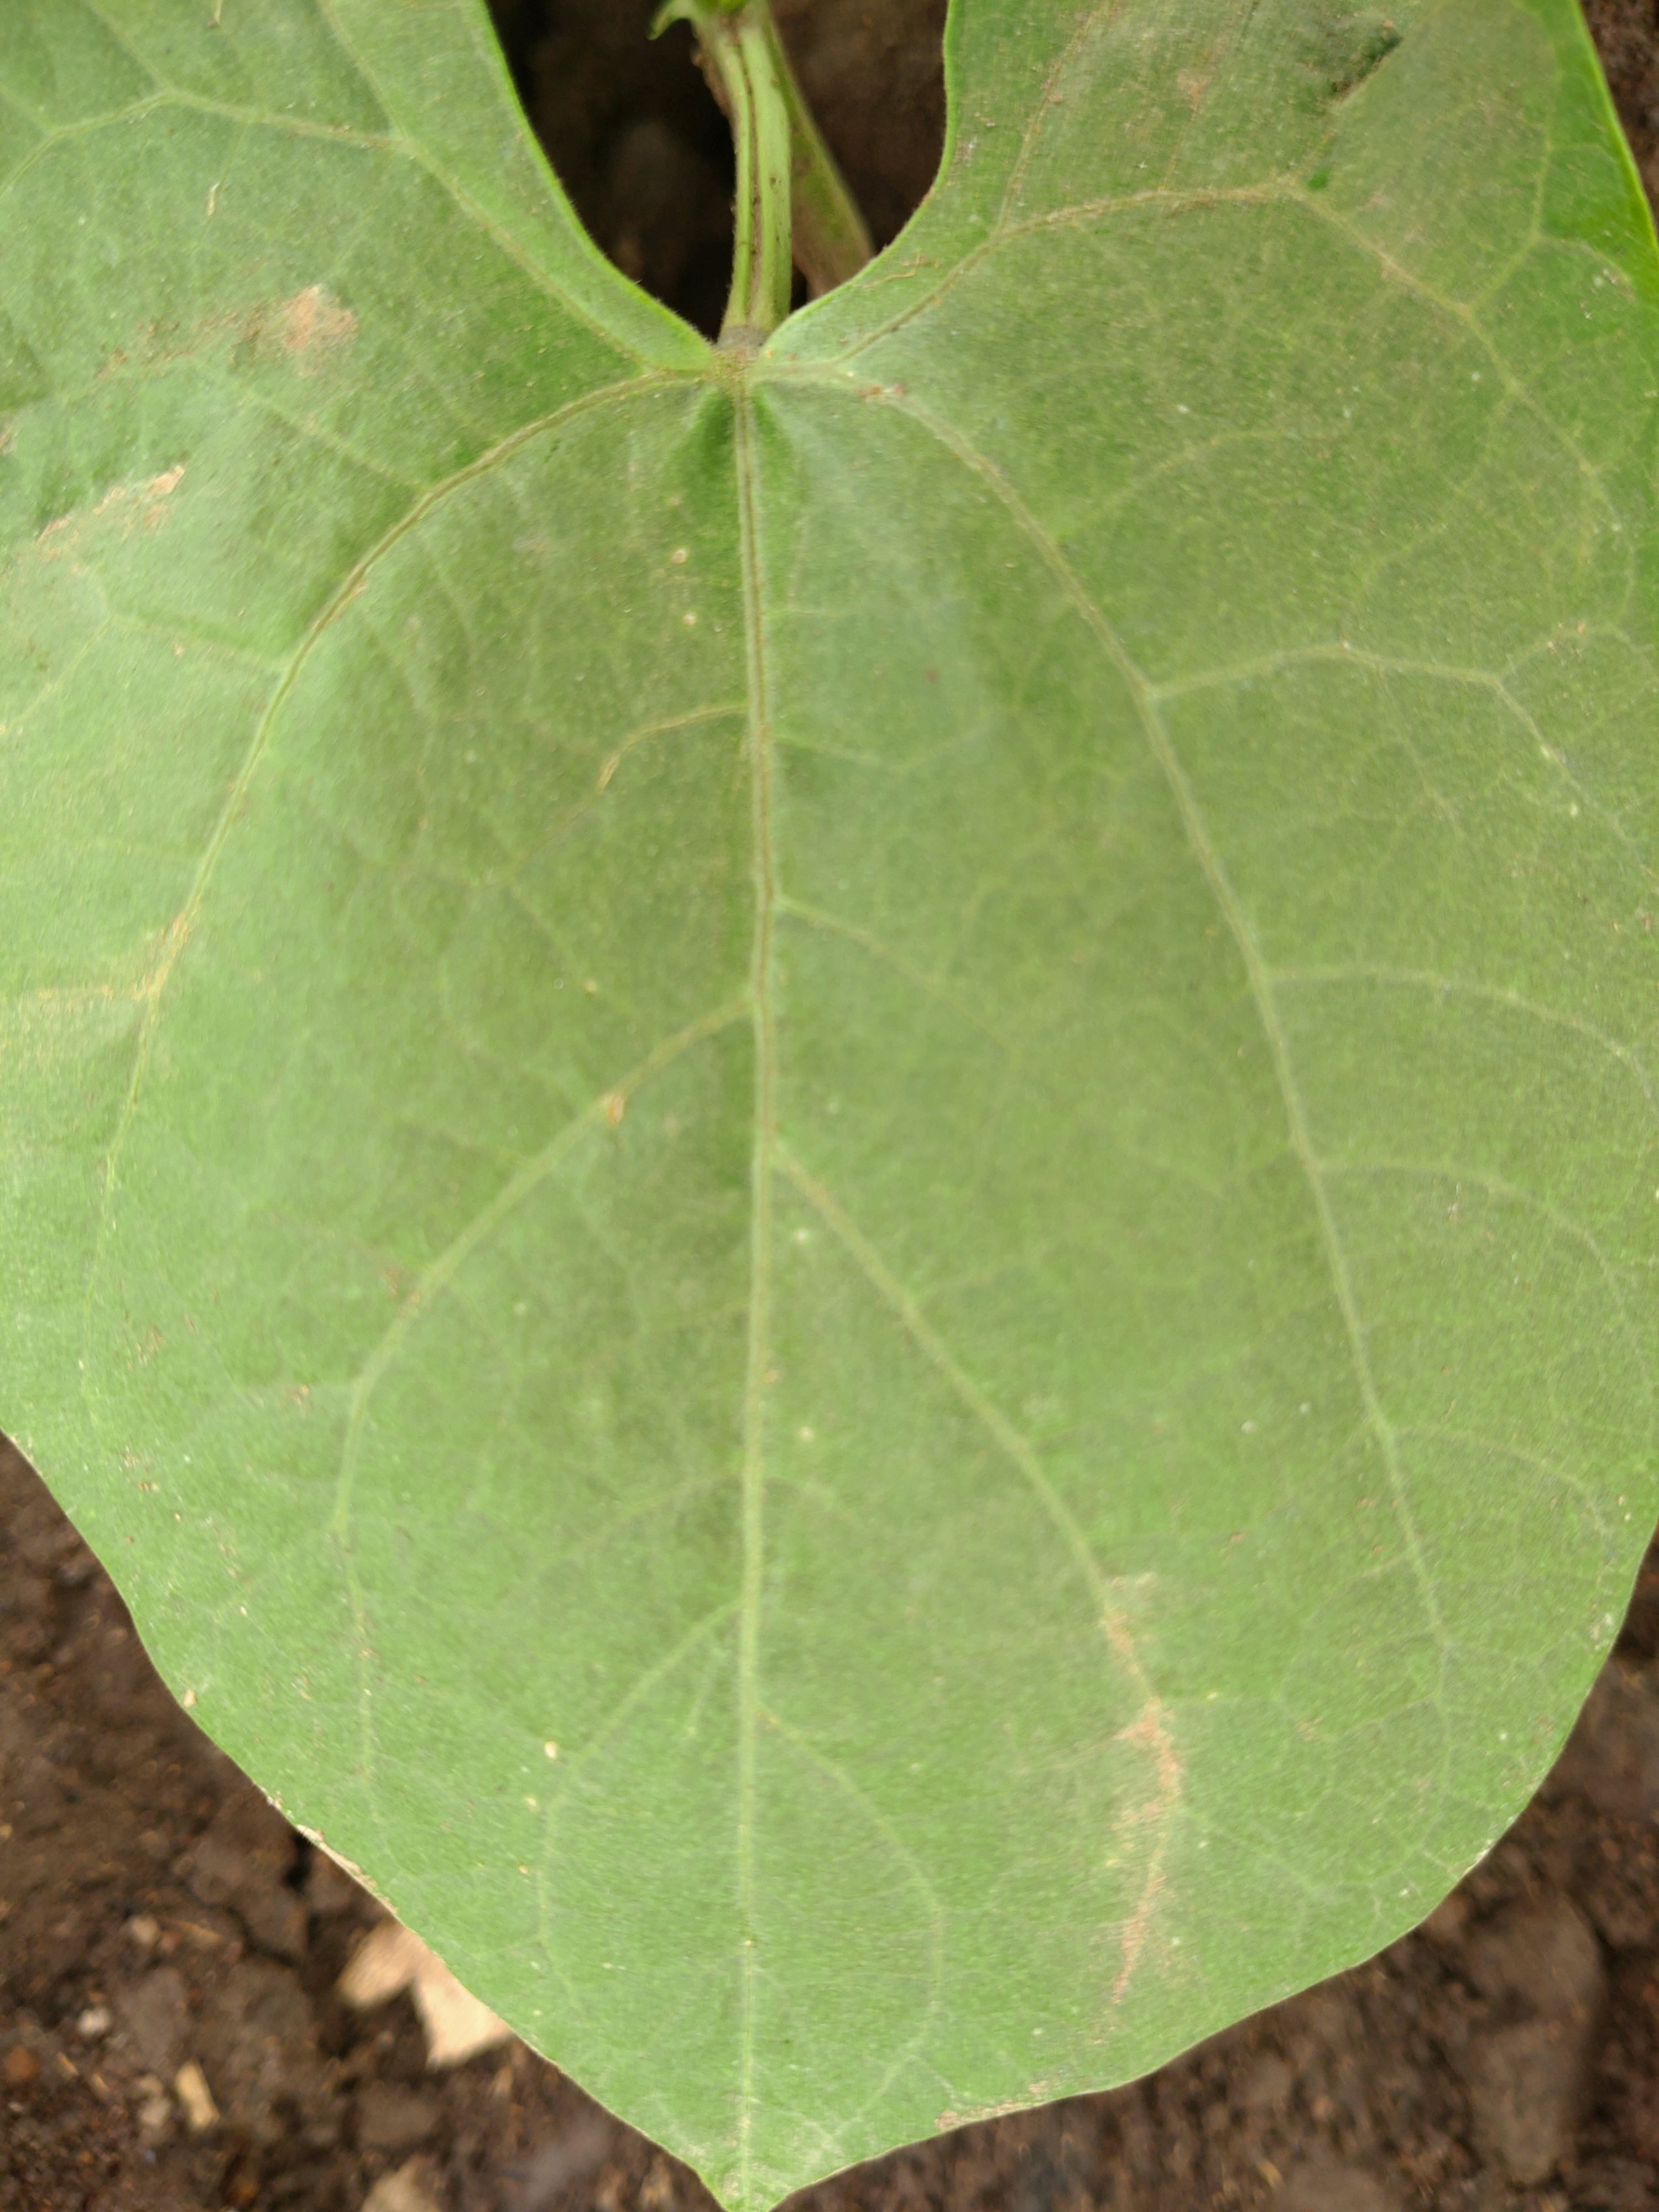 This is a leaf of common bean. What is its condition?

healthy
